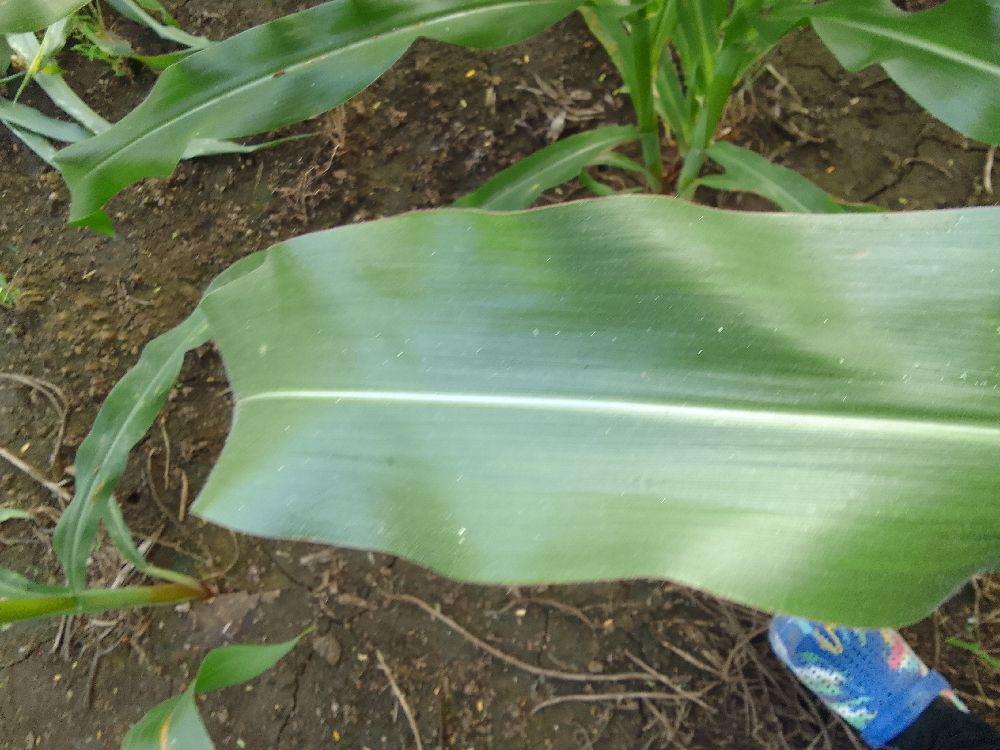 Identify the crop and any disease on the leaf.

maize, healthy
